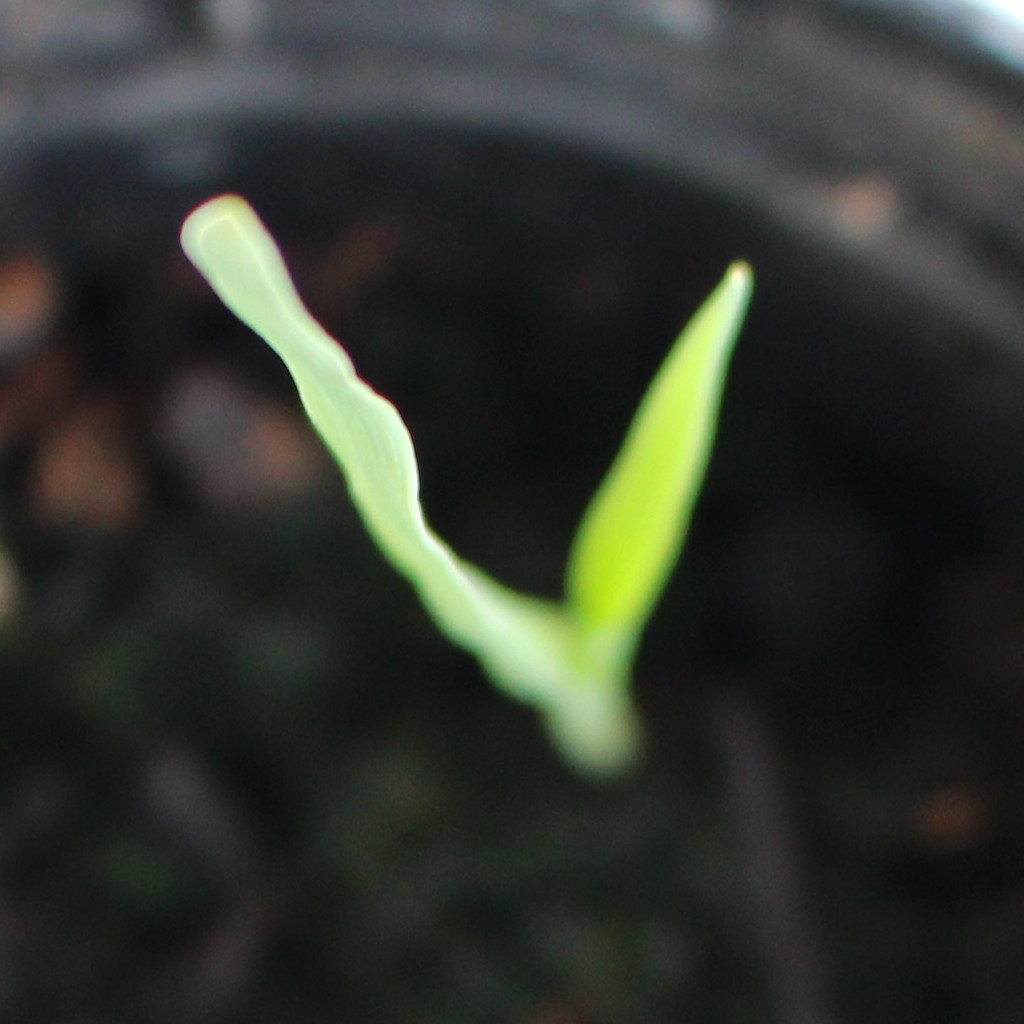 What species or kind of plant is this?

Avena sterilis
